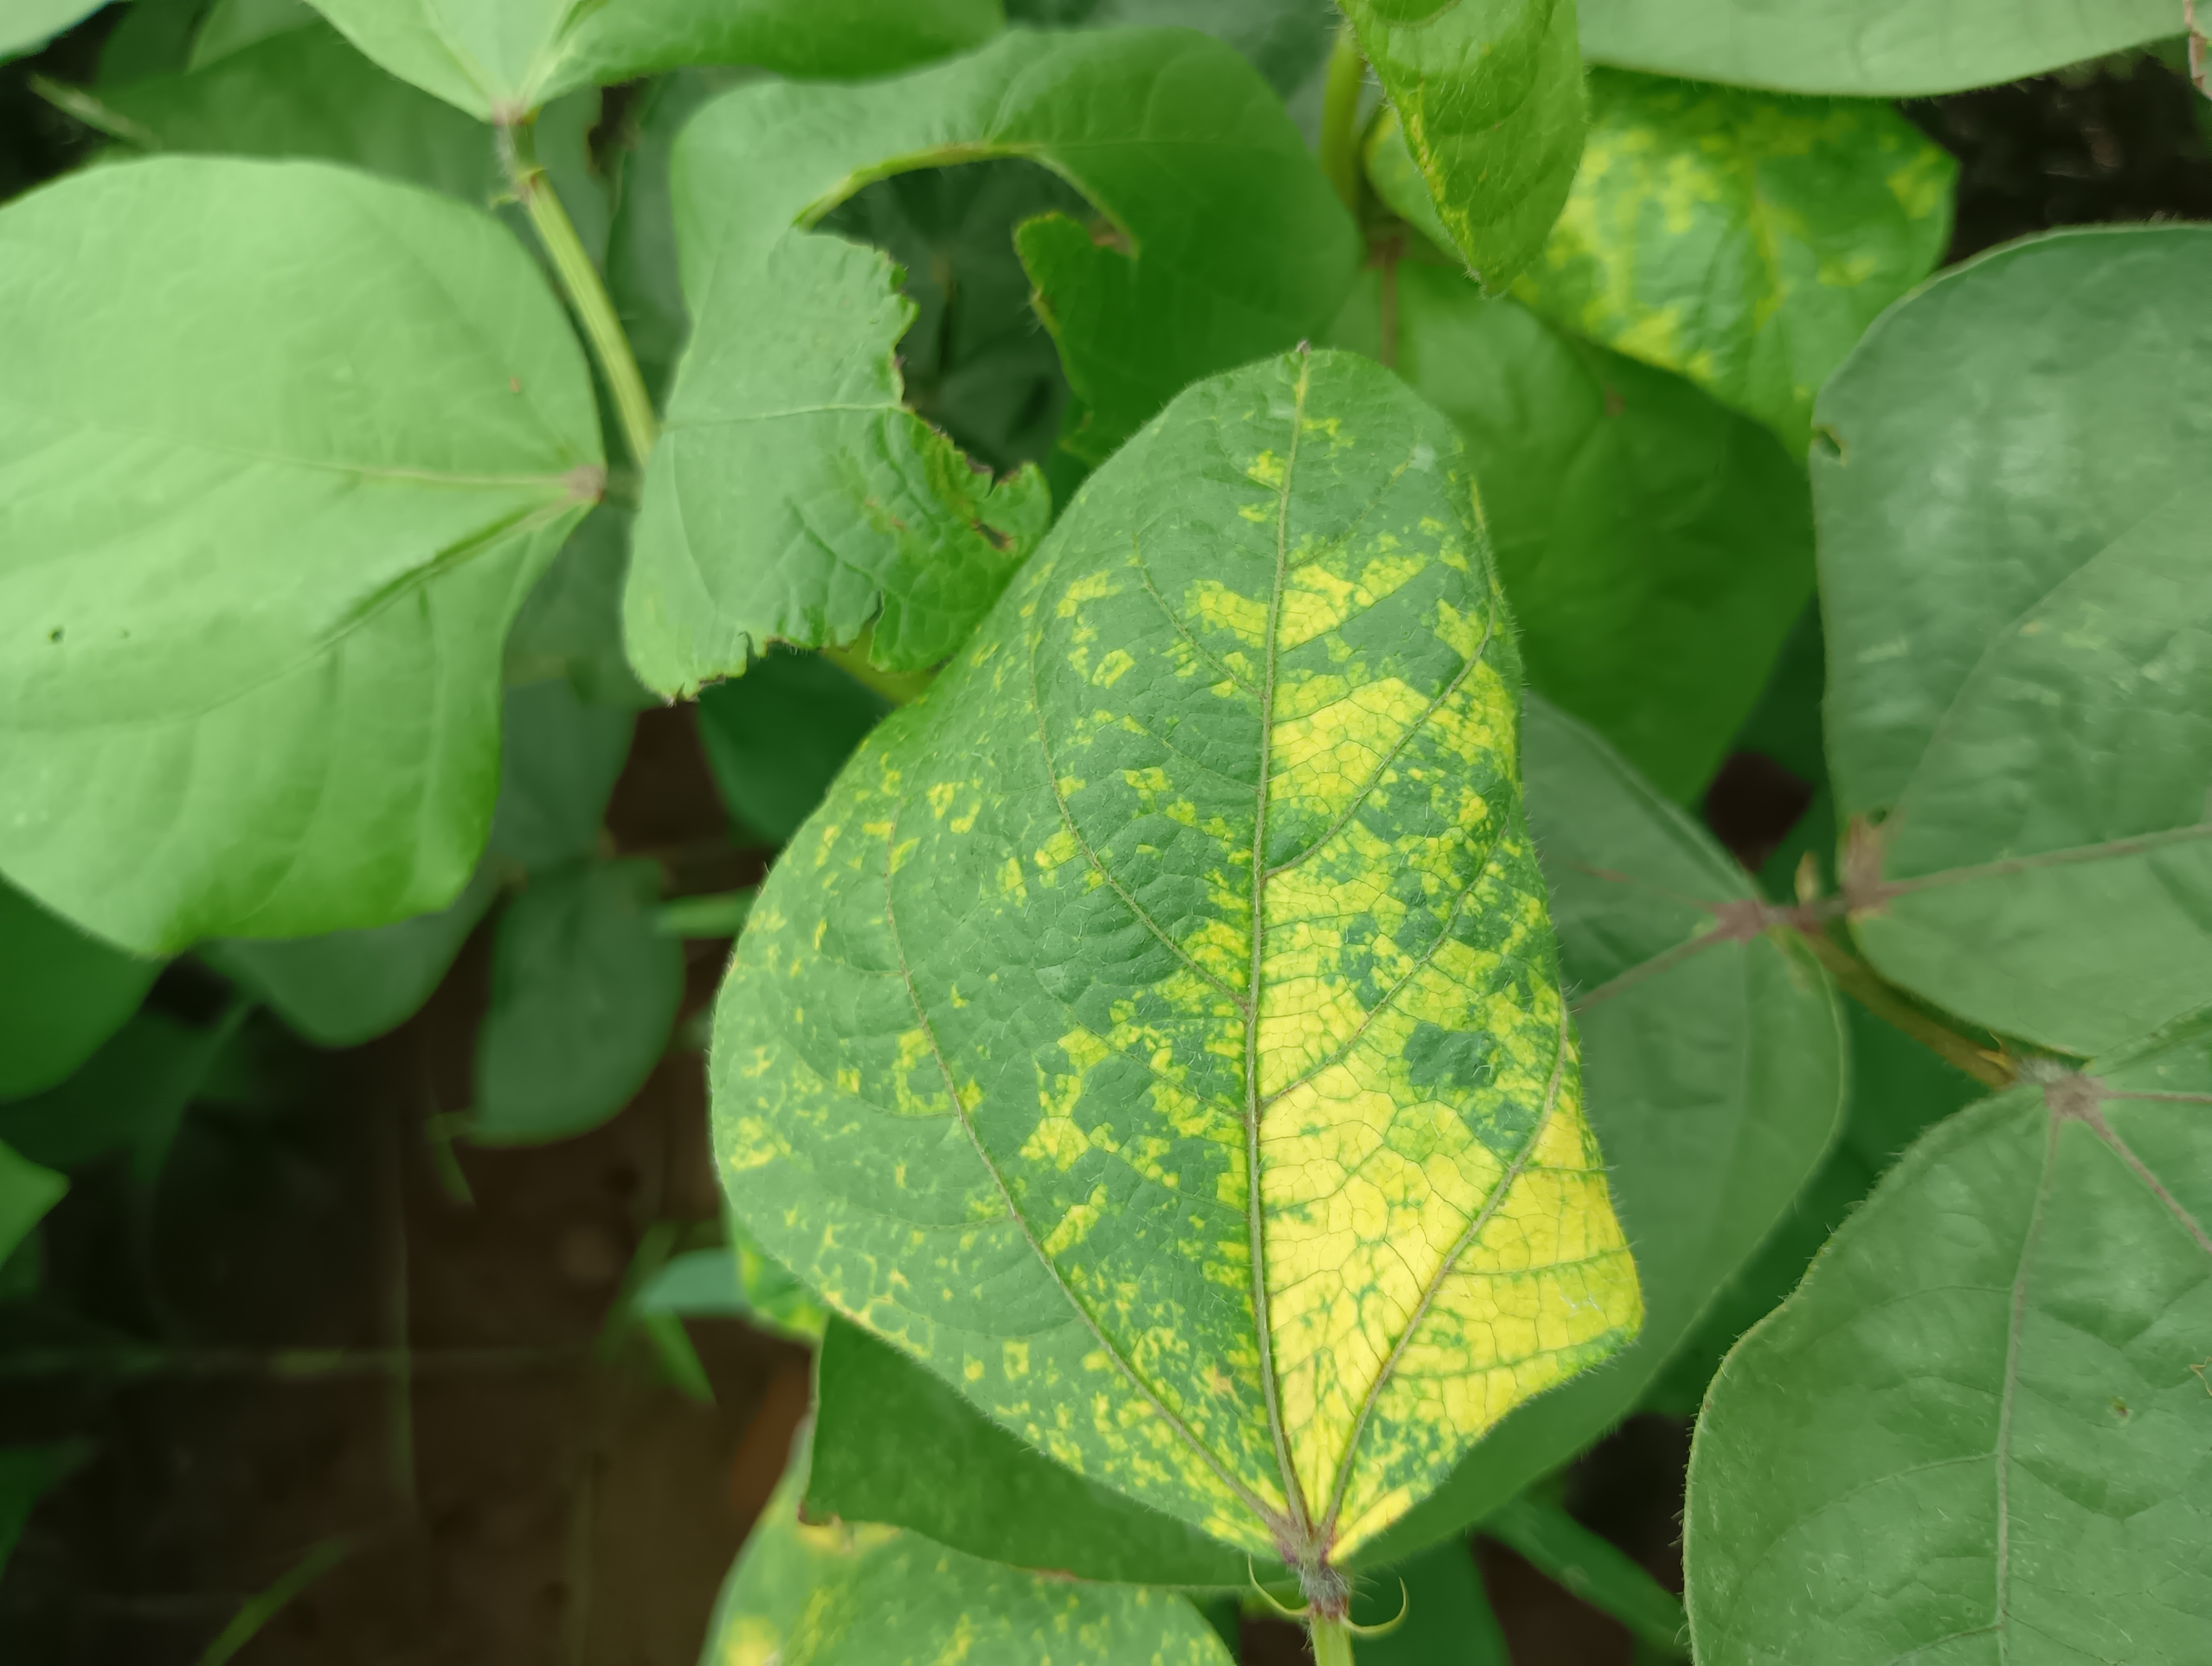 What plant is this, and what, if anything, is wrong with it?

mungbean, yellow mosaic
